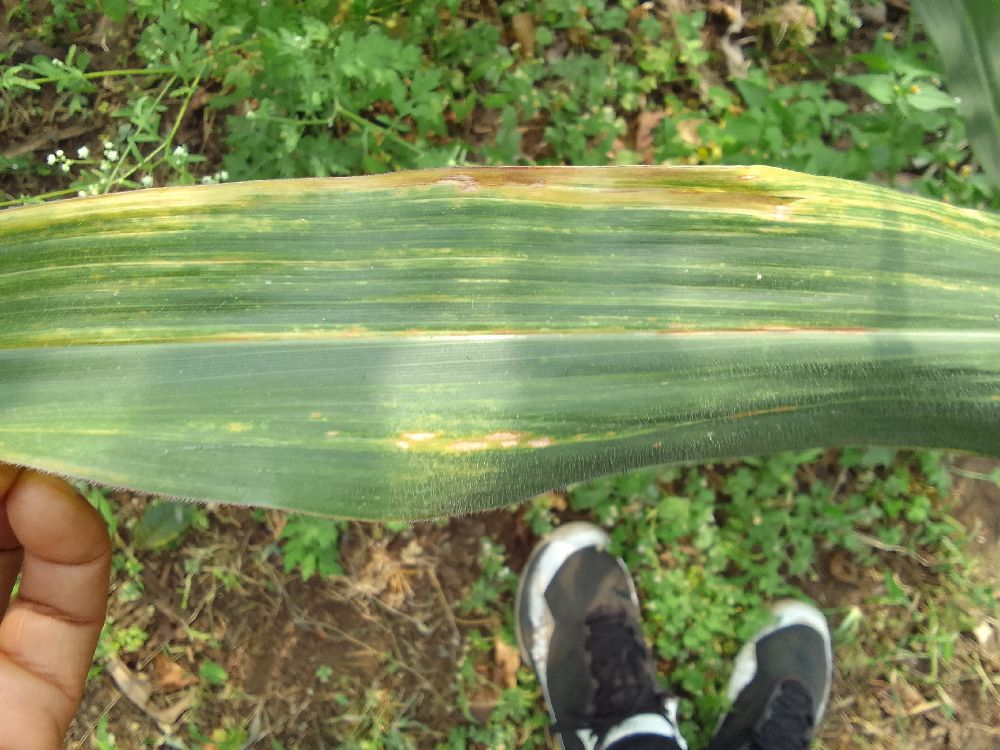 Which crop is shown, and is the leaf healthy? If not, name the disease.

maize, maize lethal necrosis
